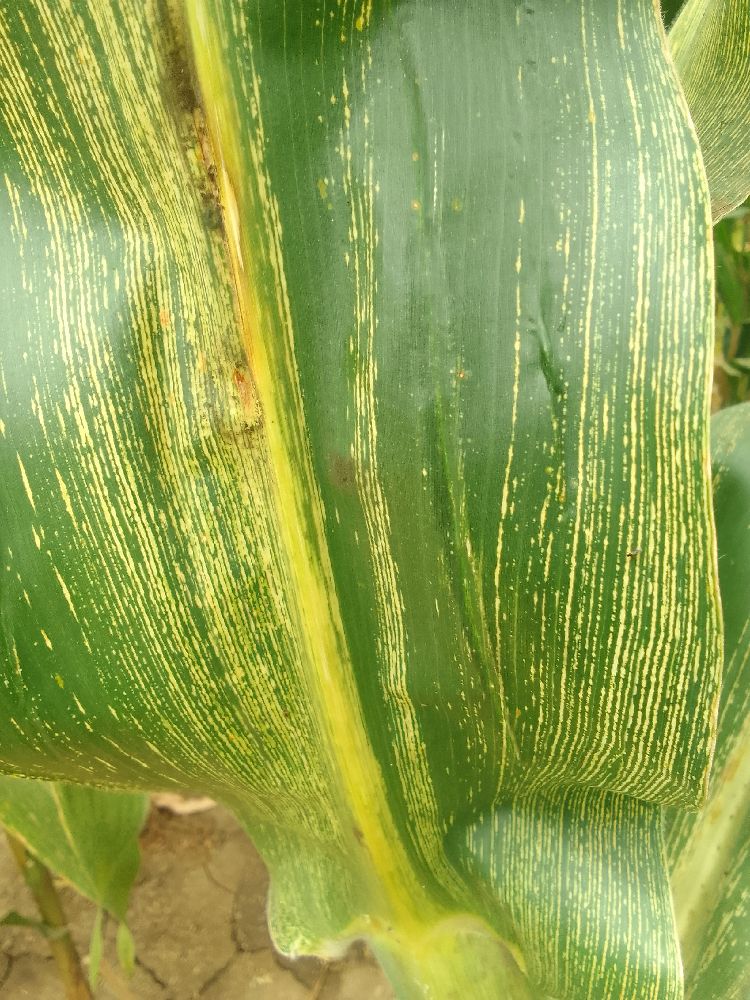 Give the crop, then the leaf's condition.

maize, maize streak virus
